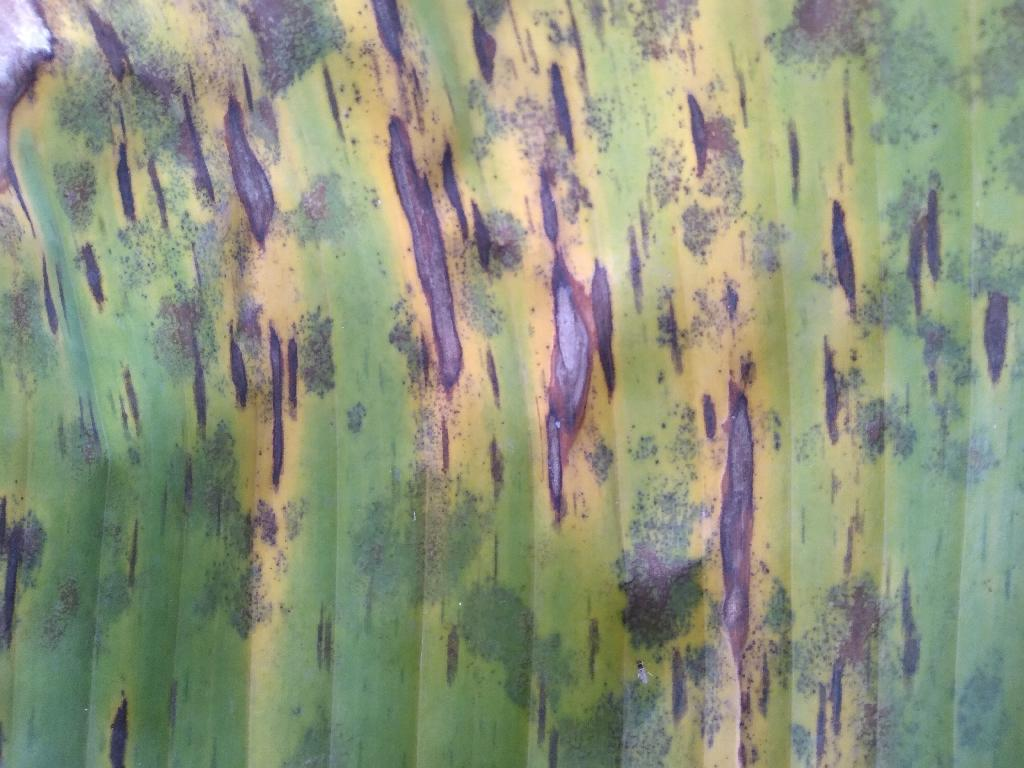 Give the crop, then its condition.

banana, black sigatoka
